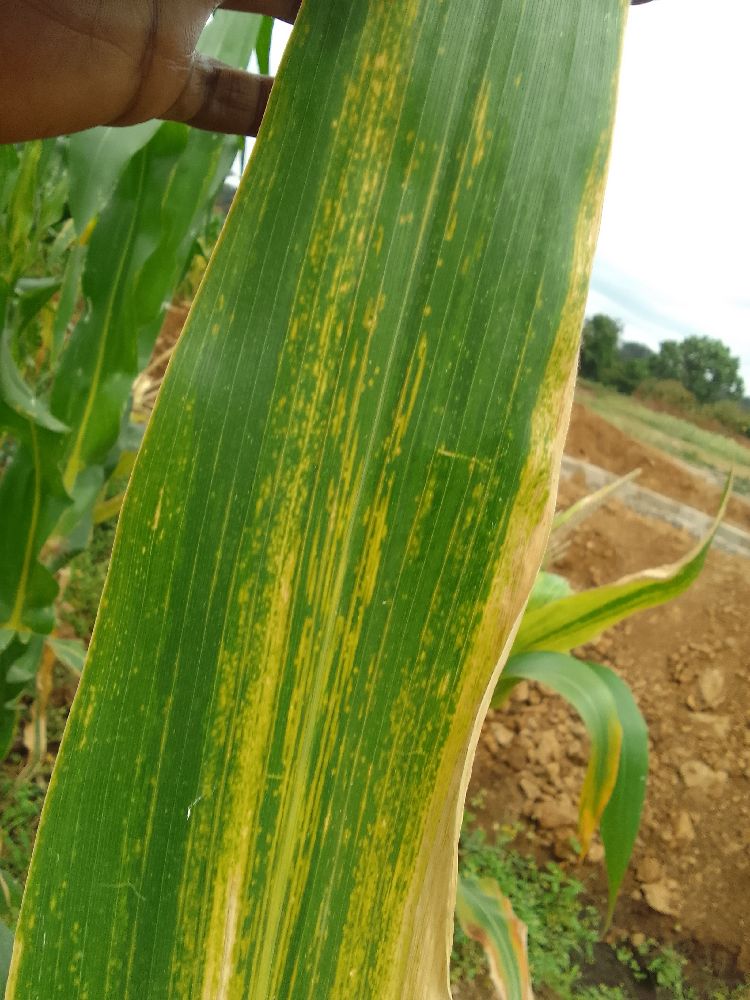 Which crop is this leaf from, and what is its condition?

maize, maize lethal necrosis
